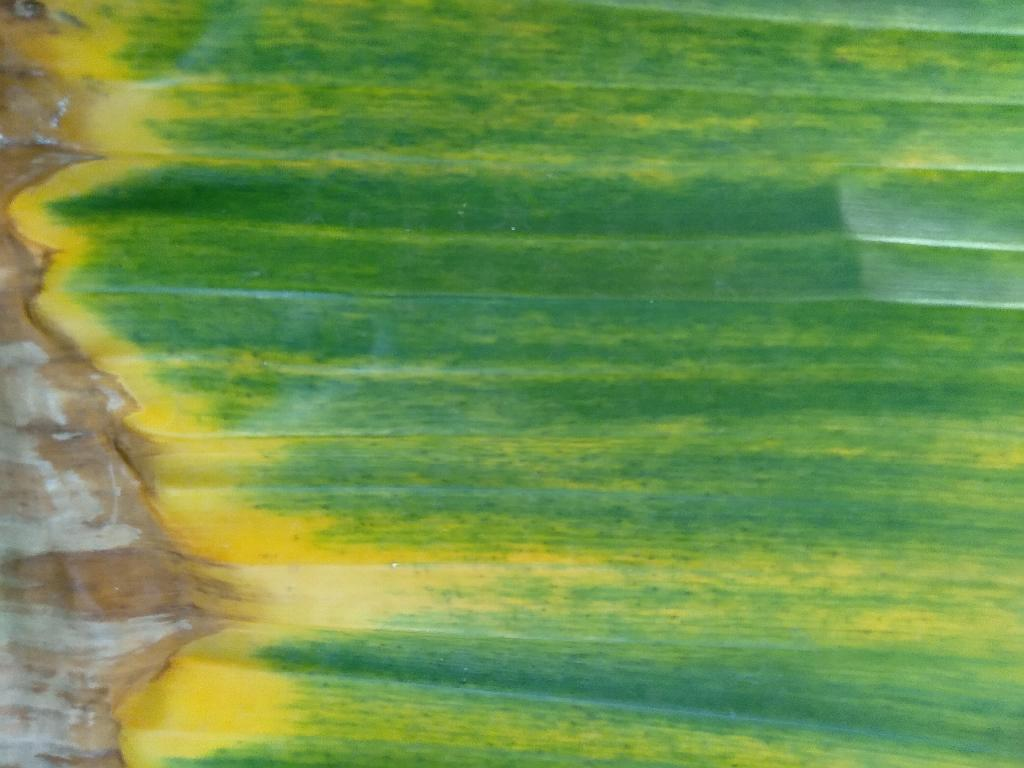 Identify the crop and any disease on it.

banana, fusarium wilt race 1
